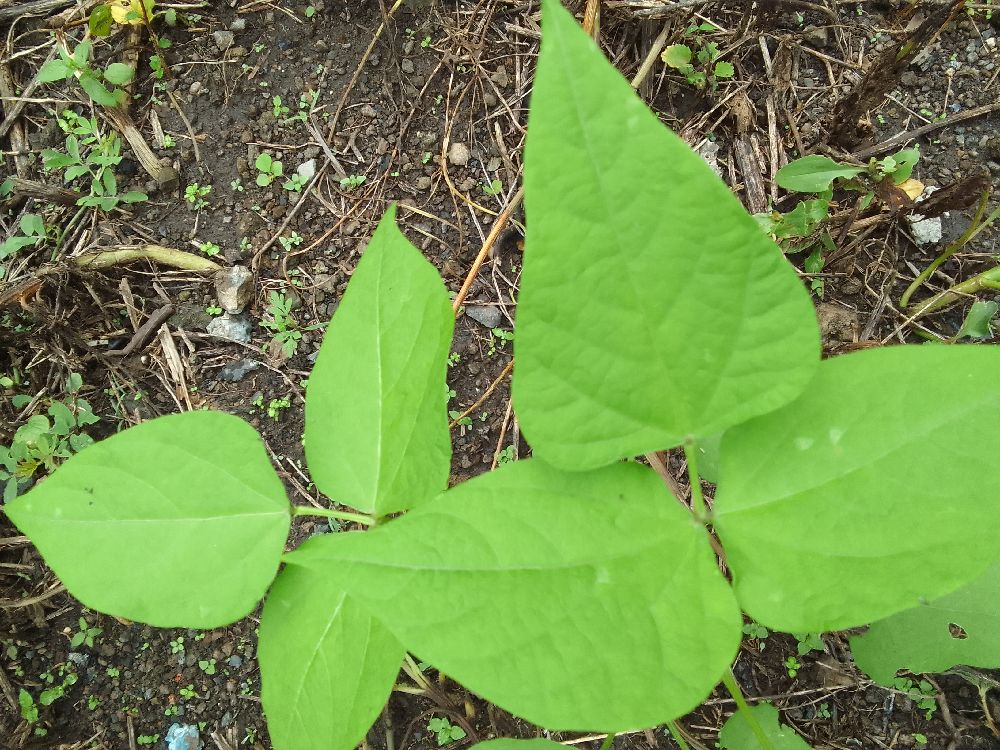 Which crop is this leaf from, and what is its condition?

common bean, healthy
